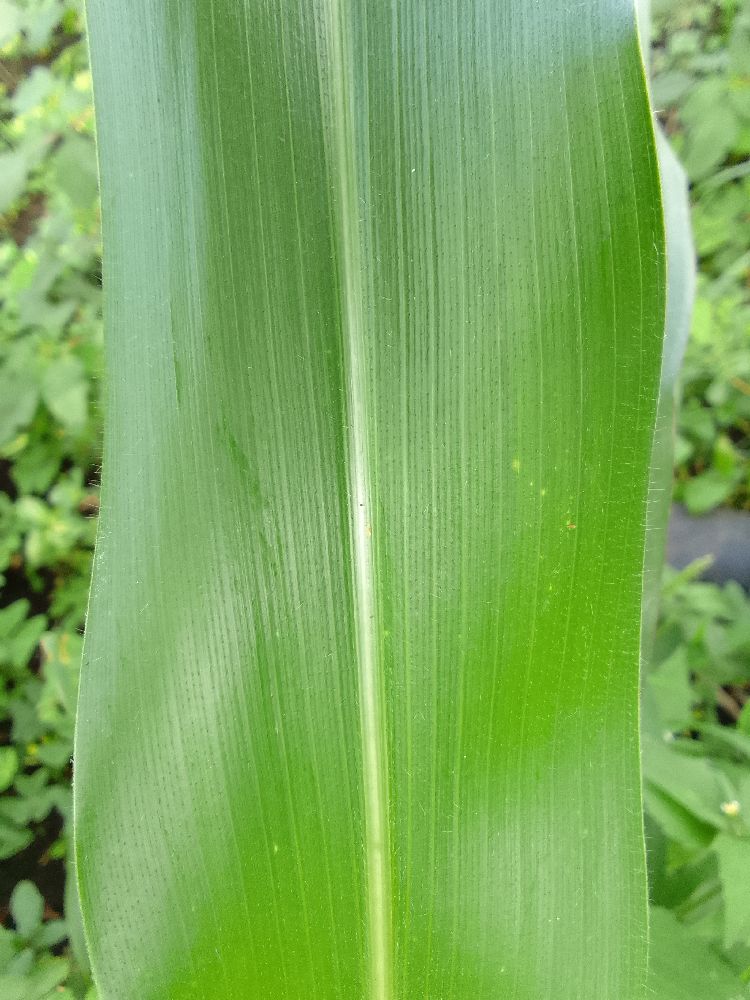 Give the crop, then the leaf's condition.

maize, healthy
